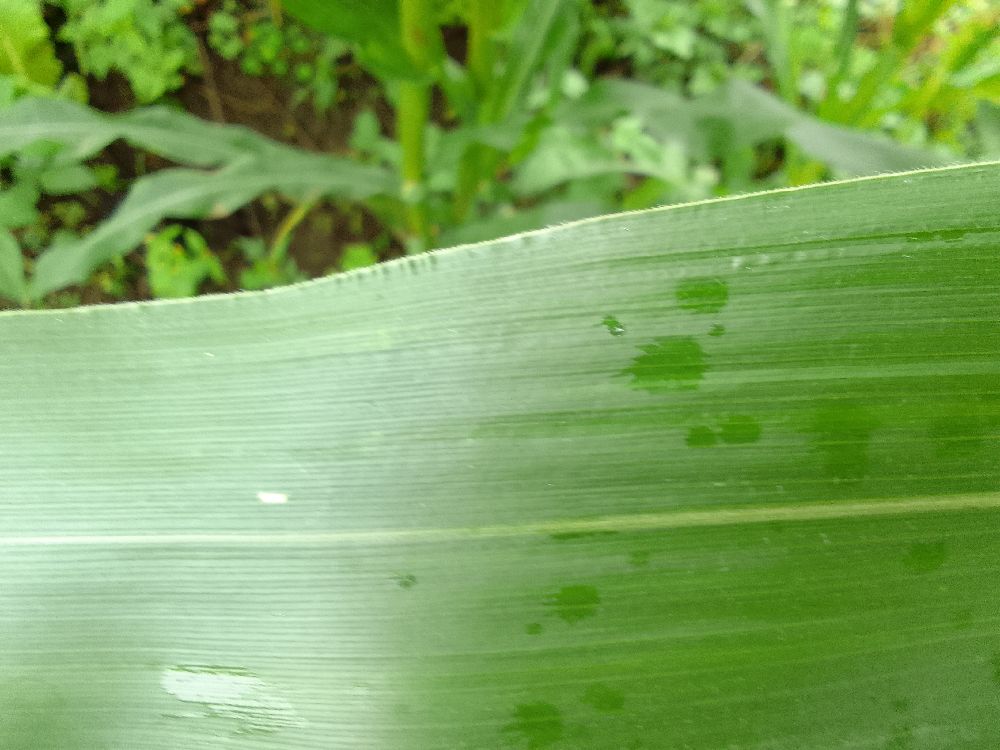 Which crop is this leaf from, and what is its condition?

maize, healthy
